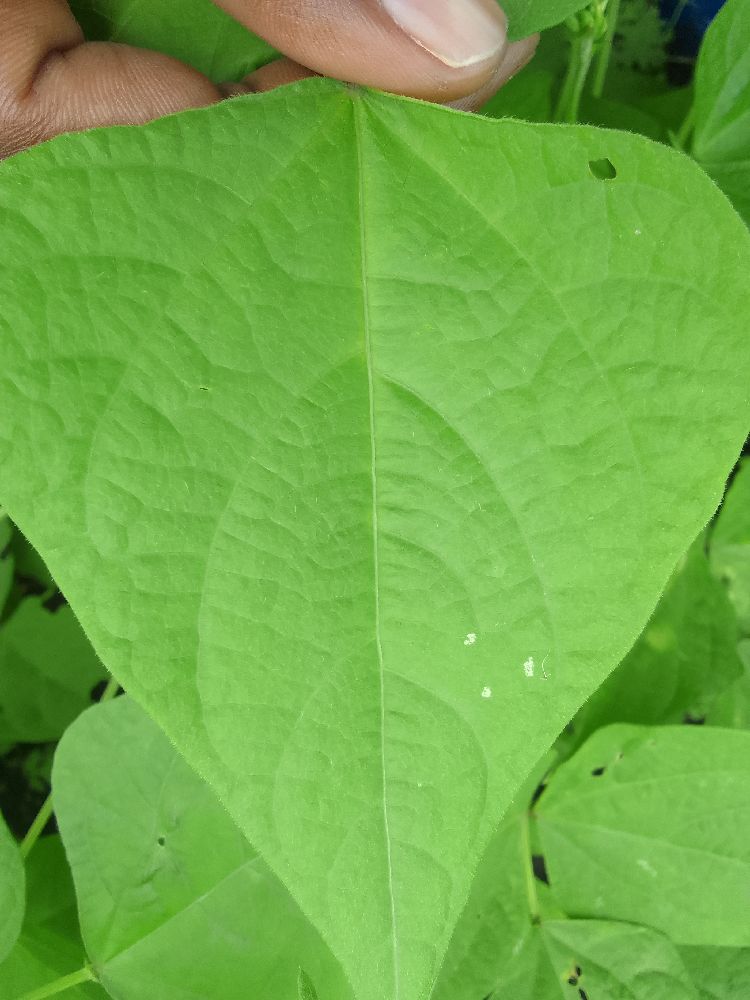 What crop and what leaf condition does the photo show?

common bean, healthy
